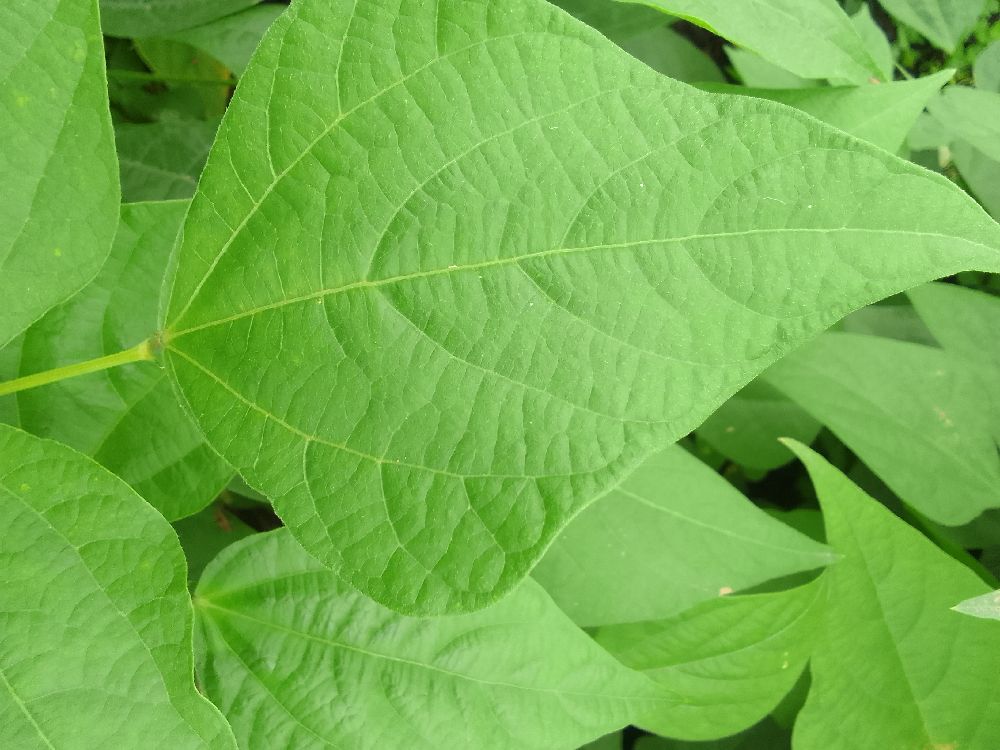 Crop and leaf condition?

common bean, healthy
